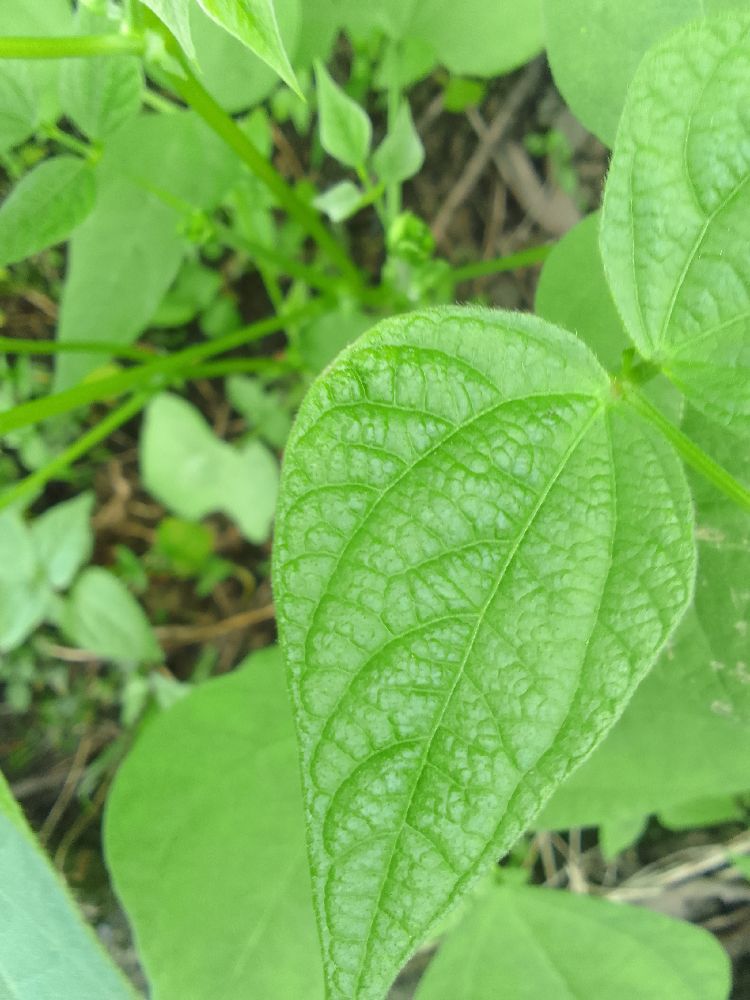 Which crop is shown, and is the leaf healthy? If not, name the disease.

common bean, healthy
